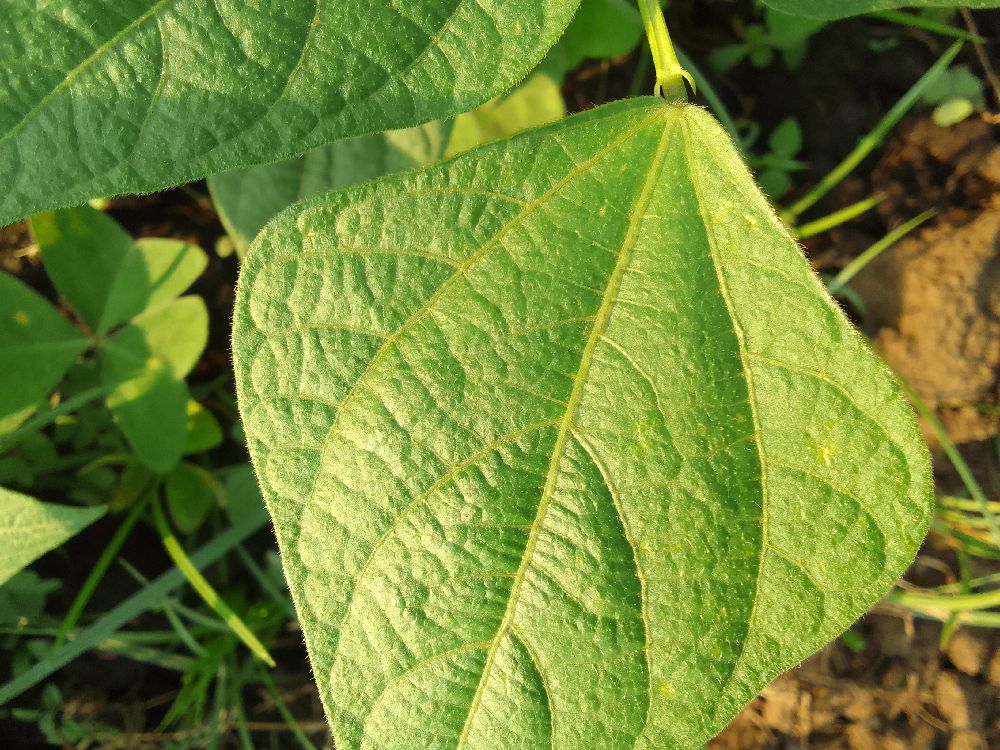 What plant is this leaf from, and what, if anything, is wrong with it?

common bean, healthy
